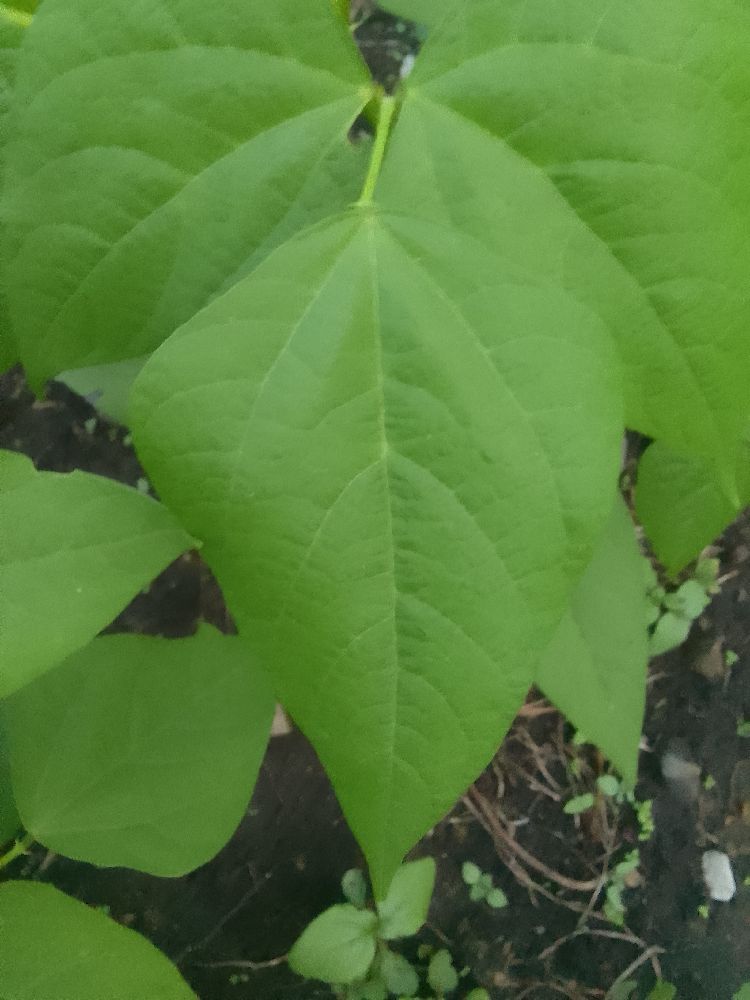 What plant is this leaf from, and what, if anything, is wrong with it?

common bean, healthy
